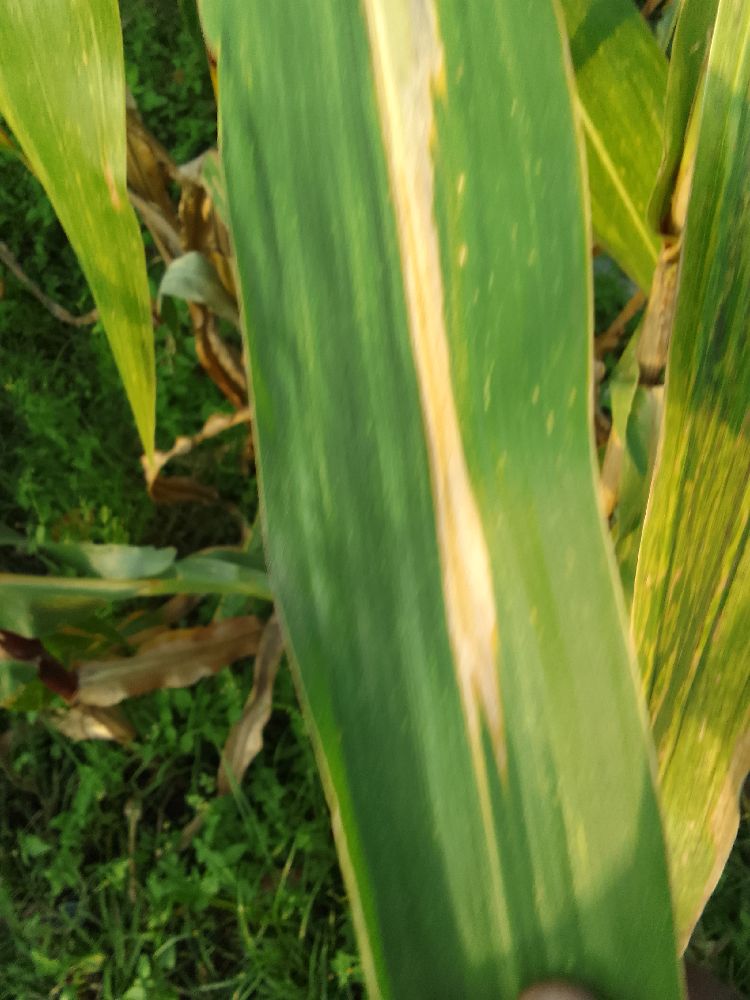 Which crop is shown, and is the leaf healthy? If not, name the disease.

maize, maize lethal necrosis
